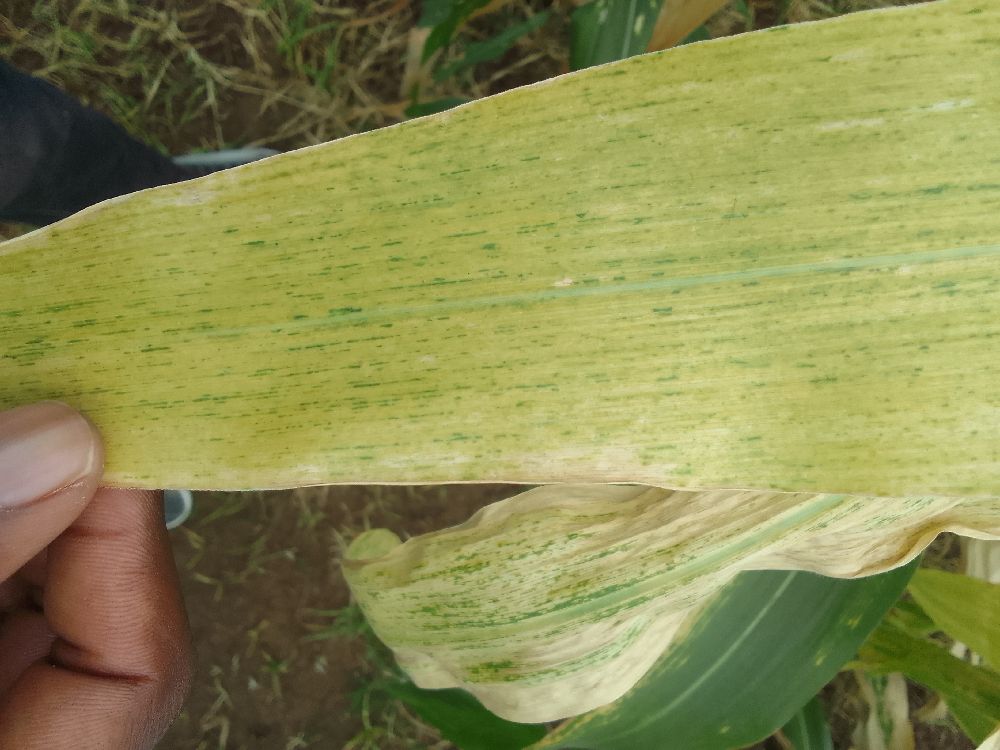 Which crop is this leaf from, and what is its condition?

maize, maize lethal necrosis
